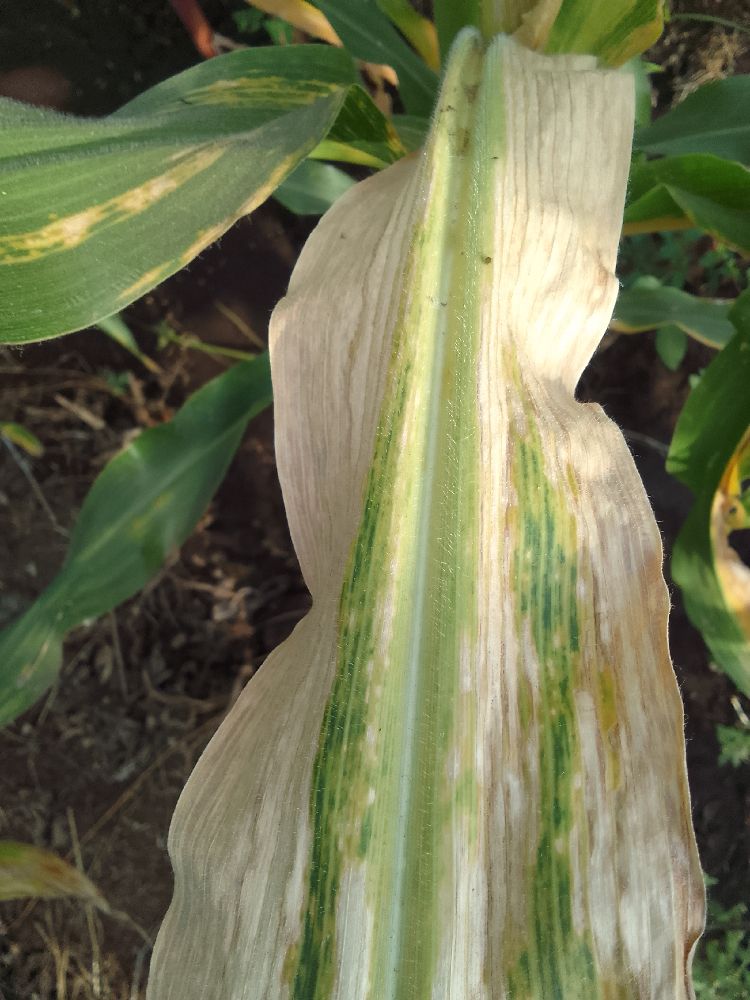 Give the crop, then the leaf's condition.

maize, maize lethal necrosis
